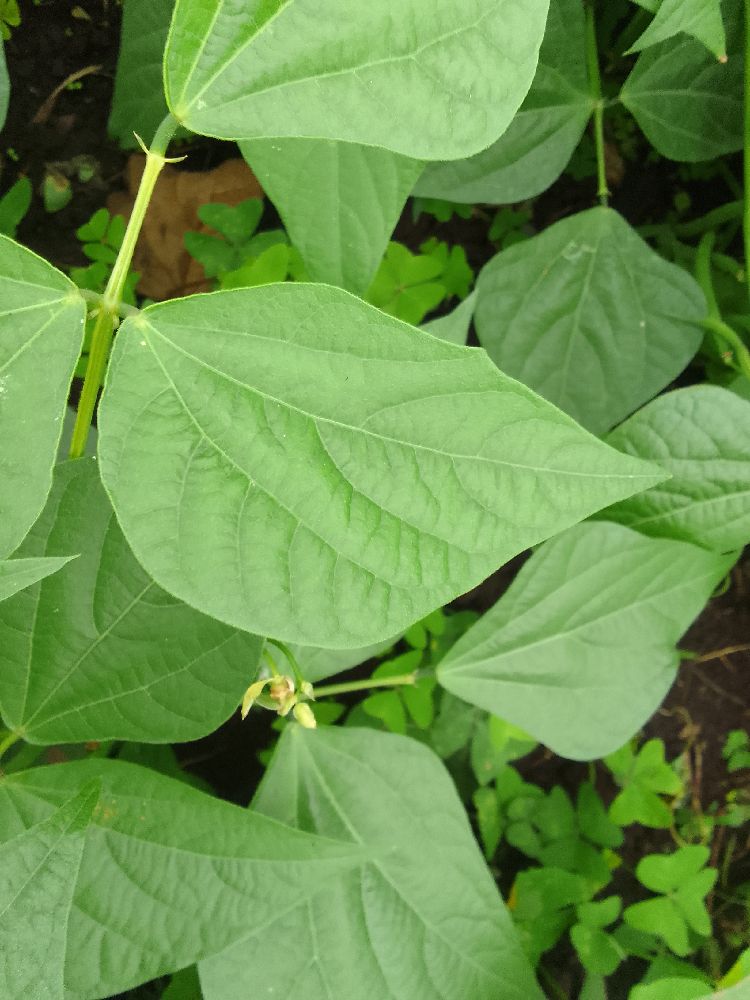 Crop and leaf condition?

common bean, healthy
